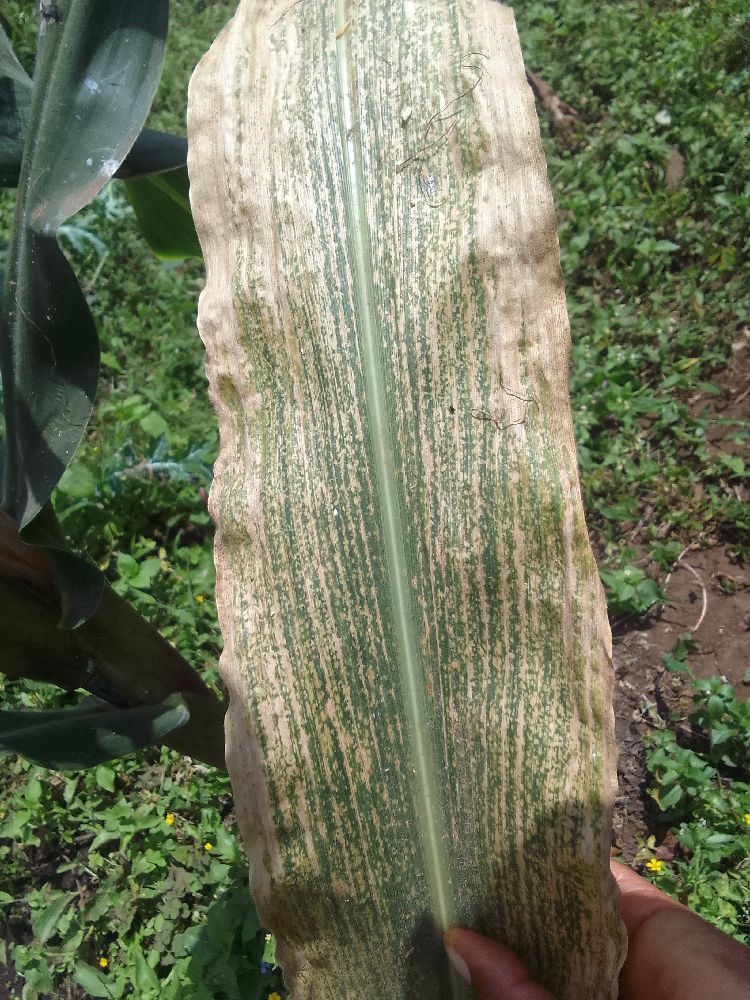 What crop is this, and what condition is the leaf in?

maize, maize lethal necrosis
